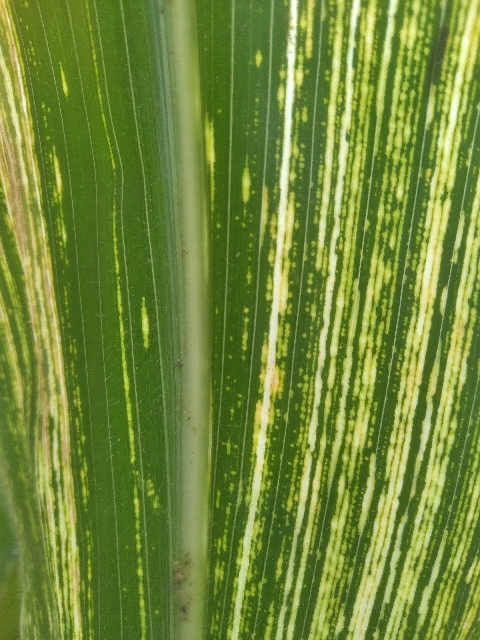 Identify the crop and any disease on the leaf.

maize, maize streak virus
